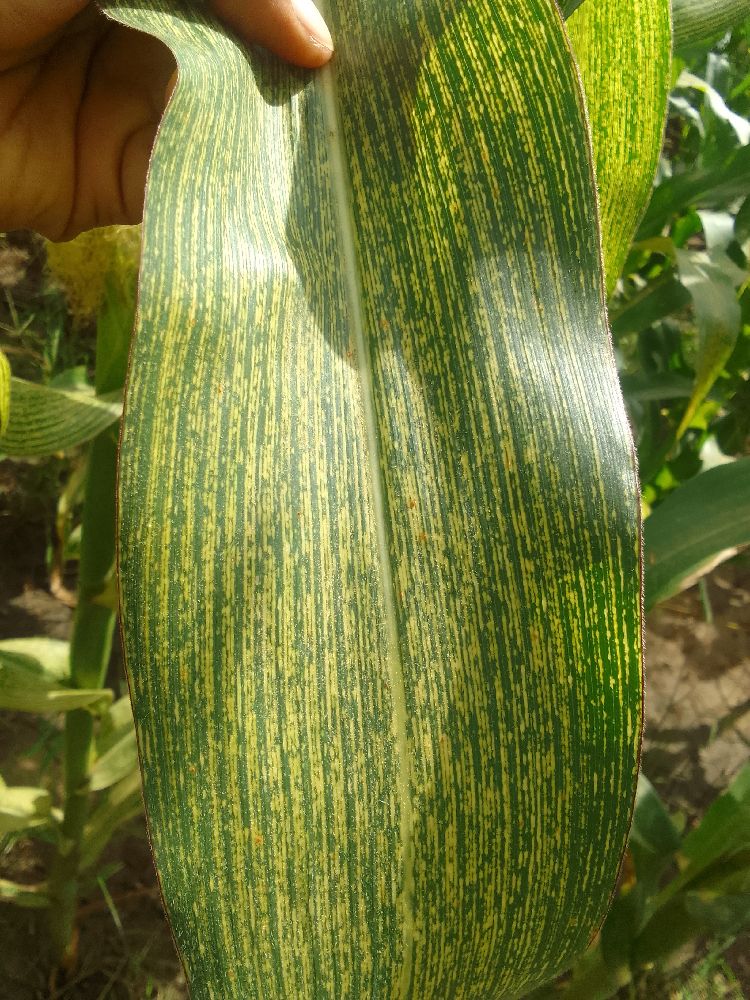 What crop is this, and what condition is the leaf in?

maize, maize streak virus
